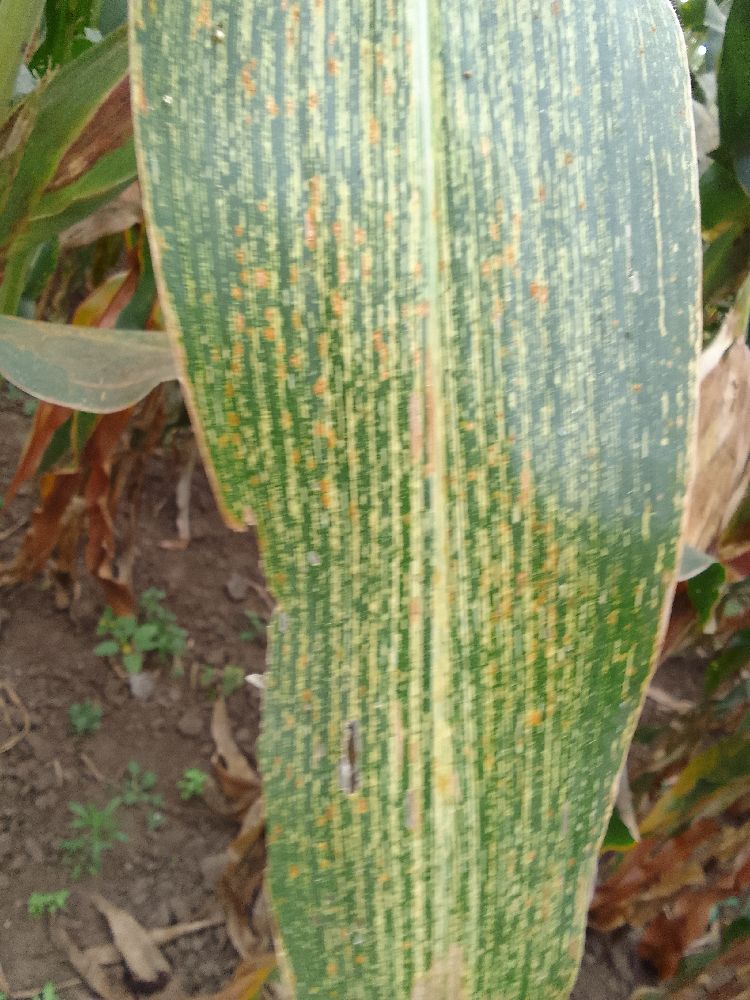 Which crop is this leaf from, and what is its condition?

maize, maize streak virus
